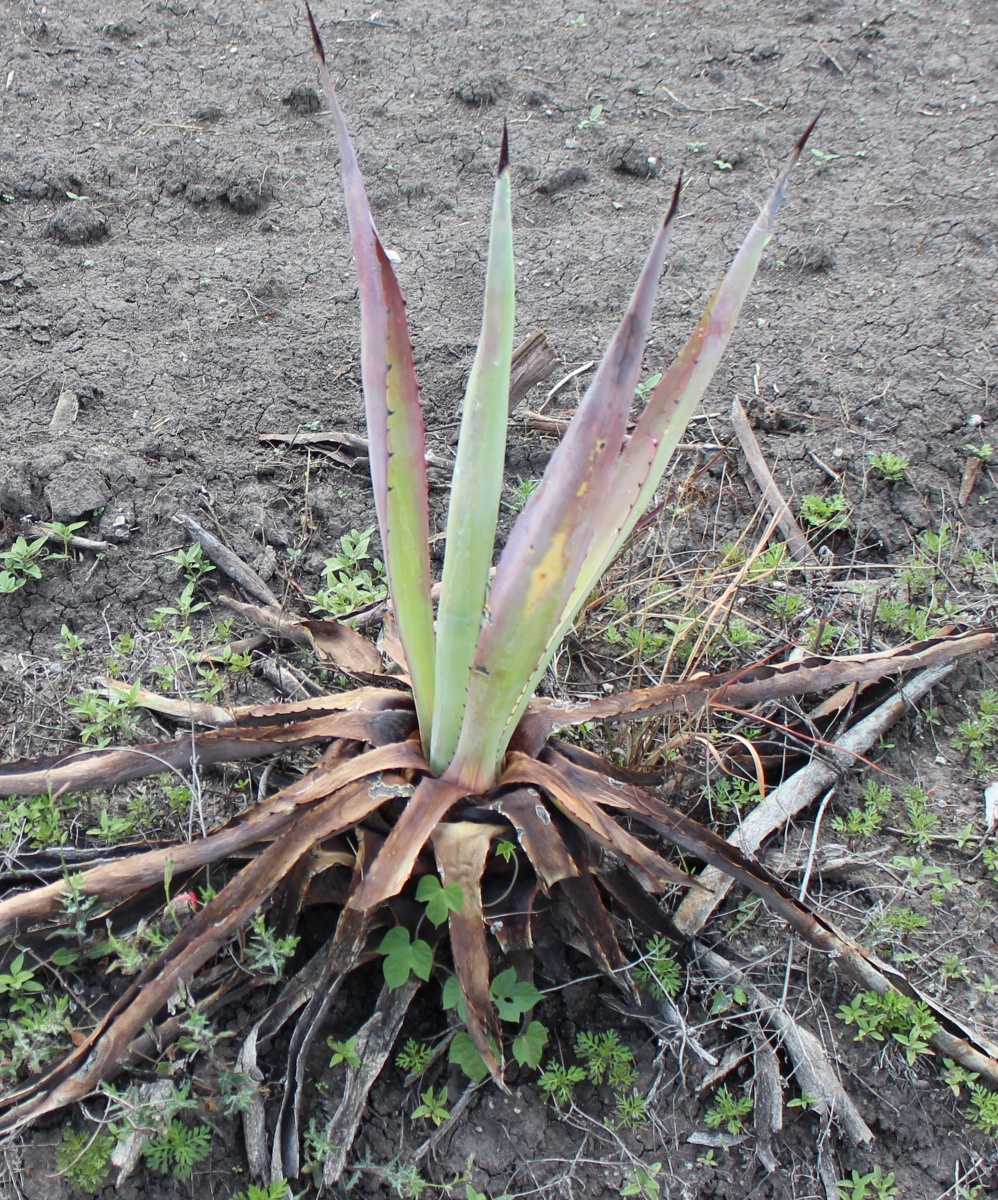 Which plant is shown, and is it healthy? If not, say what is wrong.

agave, sick
